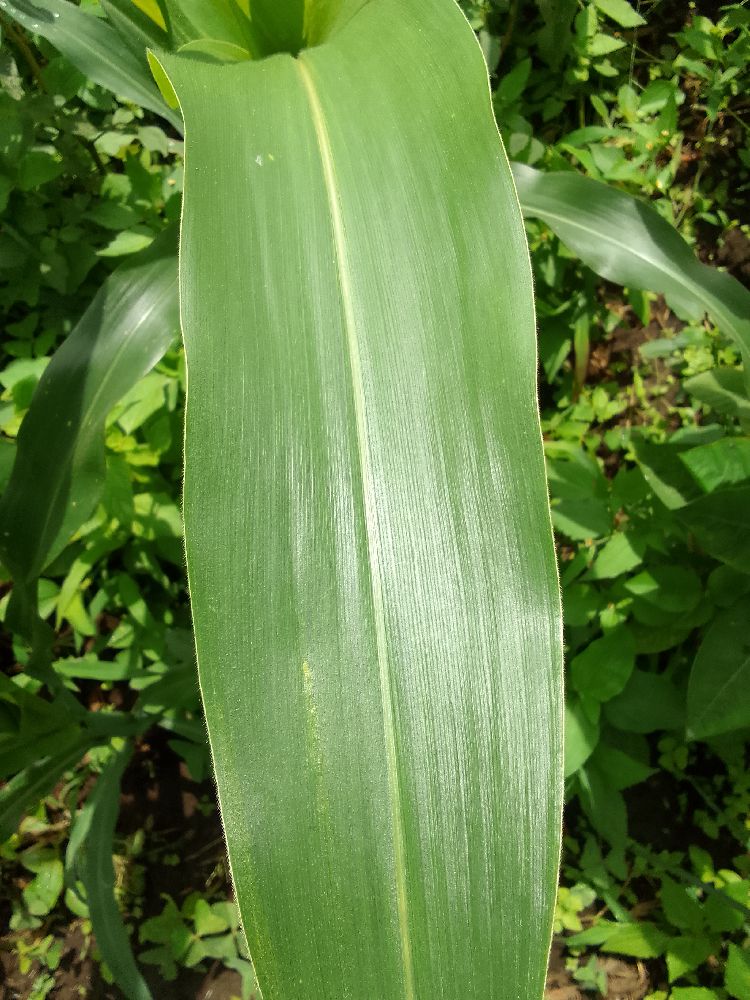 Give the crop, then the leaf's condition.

maize, healthy
